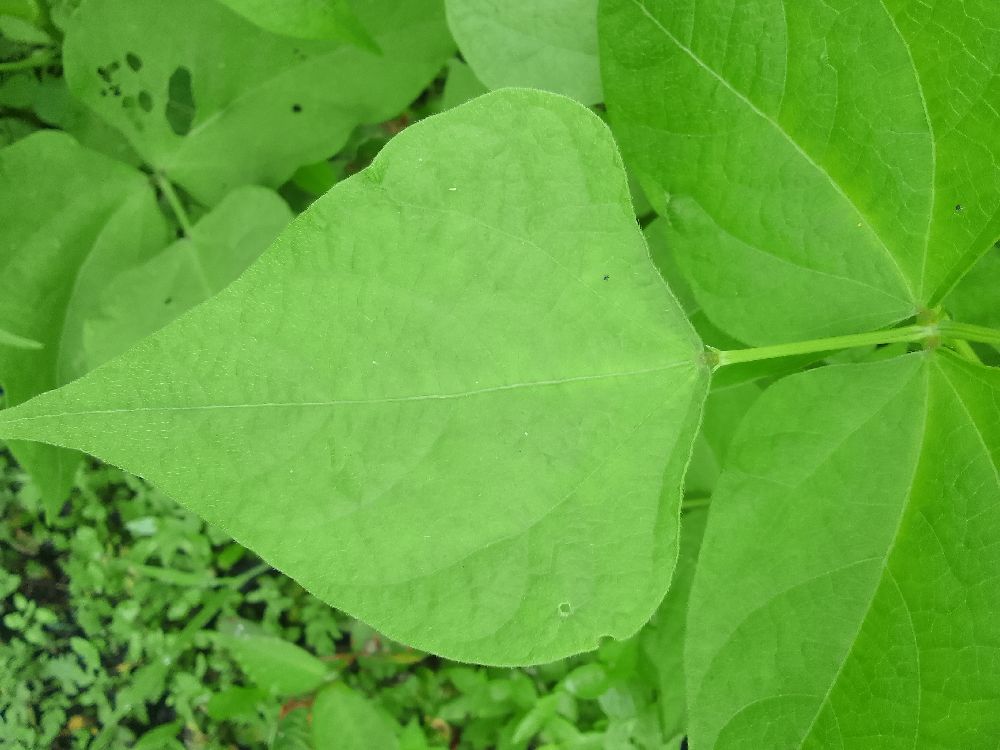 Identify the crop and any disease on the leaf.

common bean, healthy
